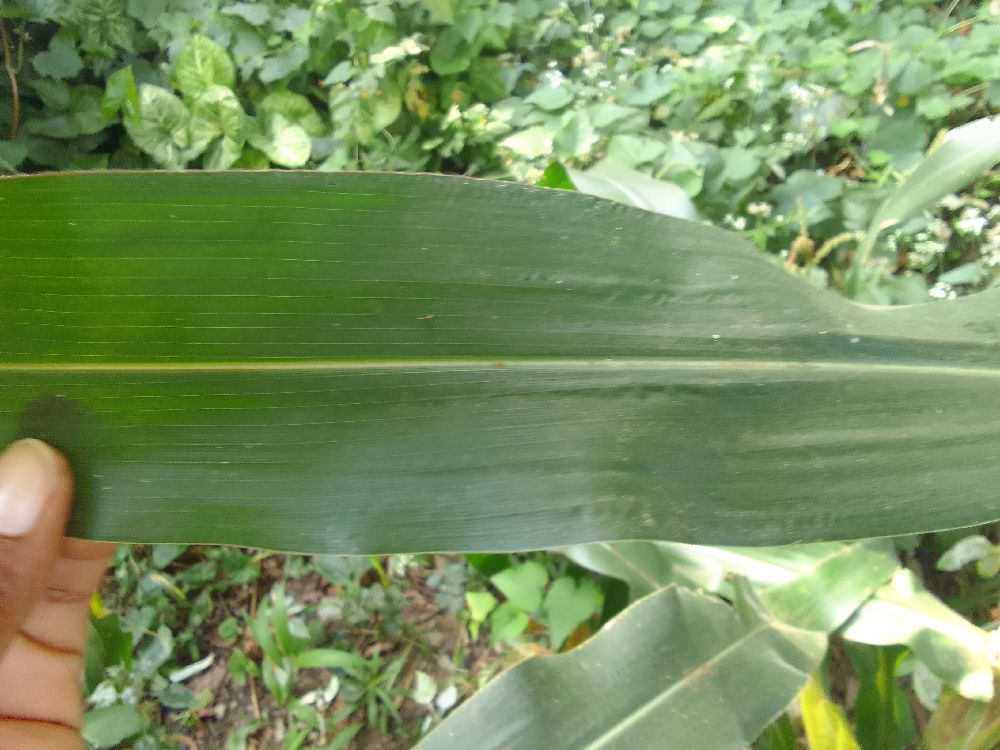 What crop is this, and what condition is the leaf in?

maize, healthy
